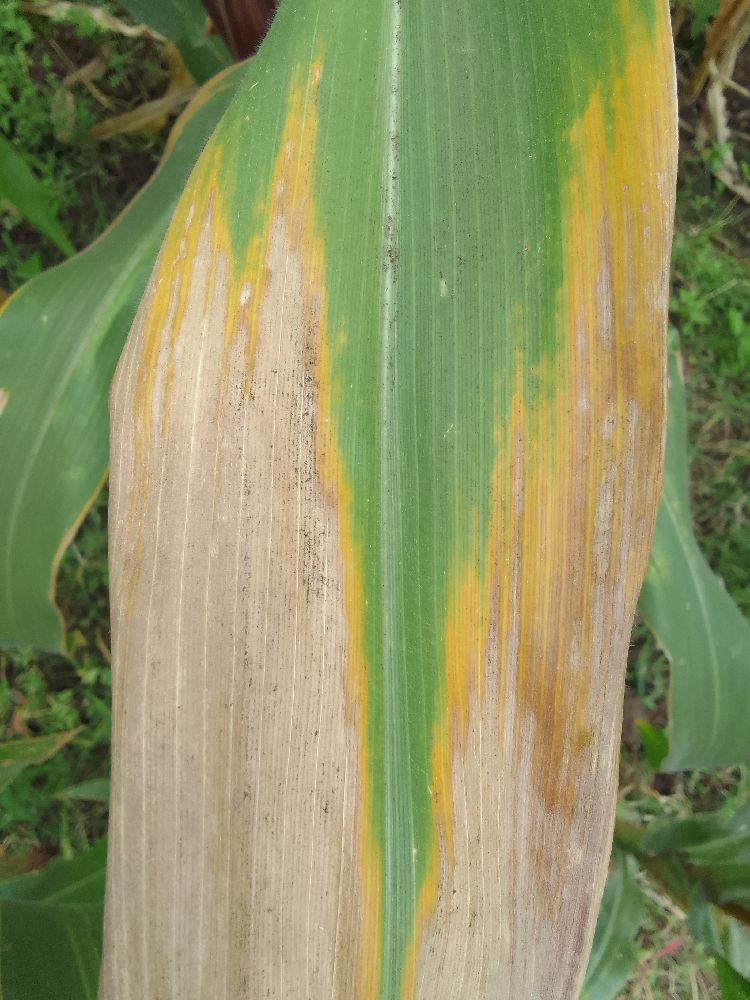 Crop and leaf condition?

maize, maize lethal necrosis
